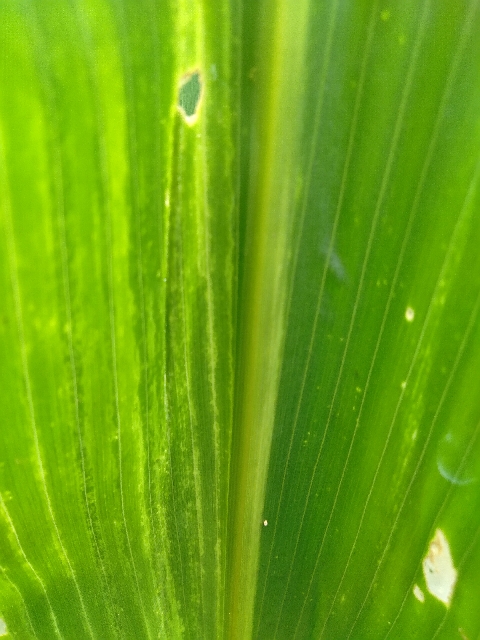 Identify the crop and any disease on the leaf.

maize, maize lethal necrosis
